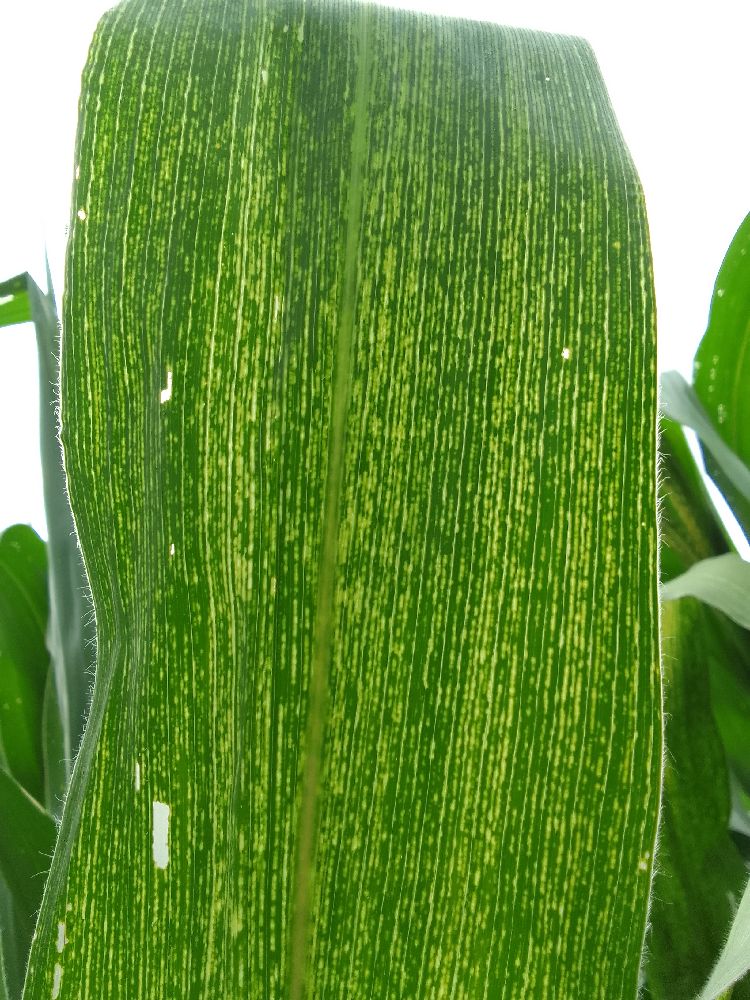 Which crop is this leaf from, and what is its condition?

maize, maize streak virus
